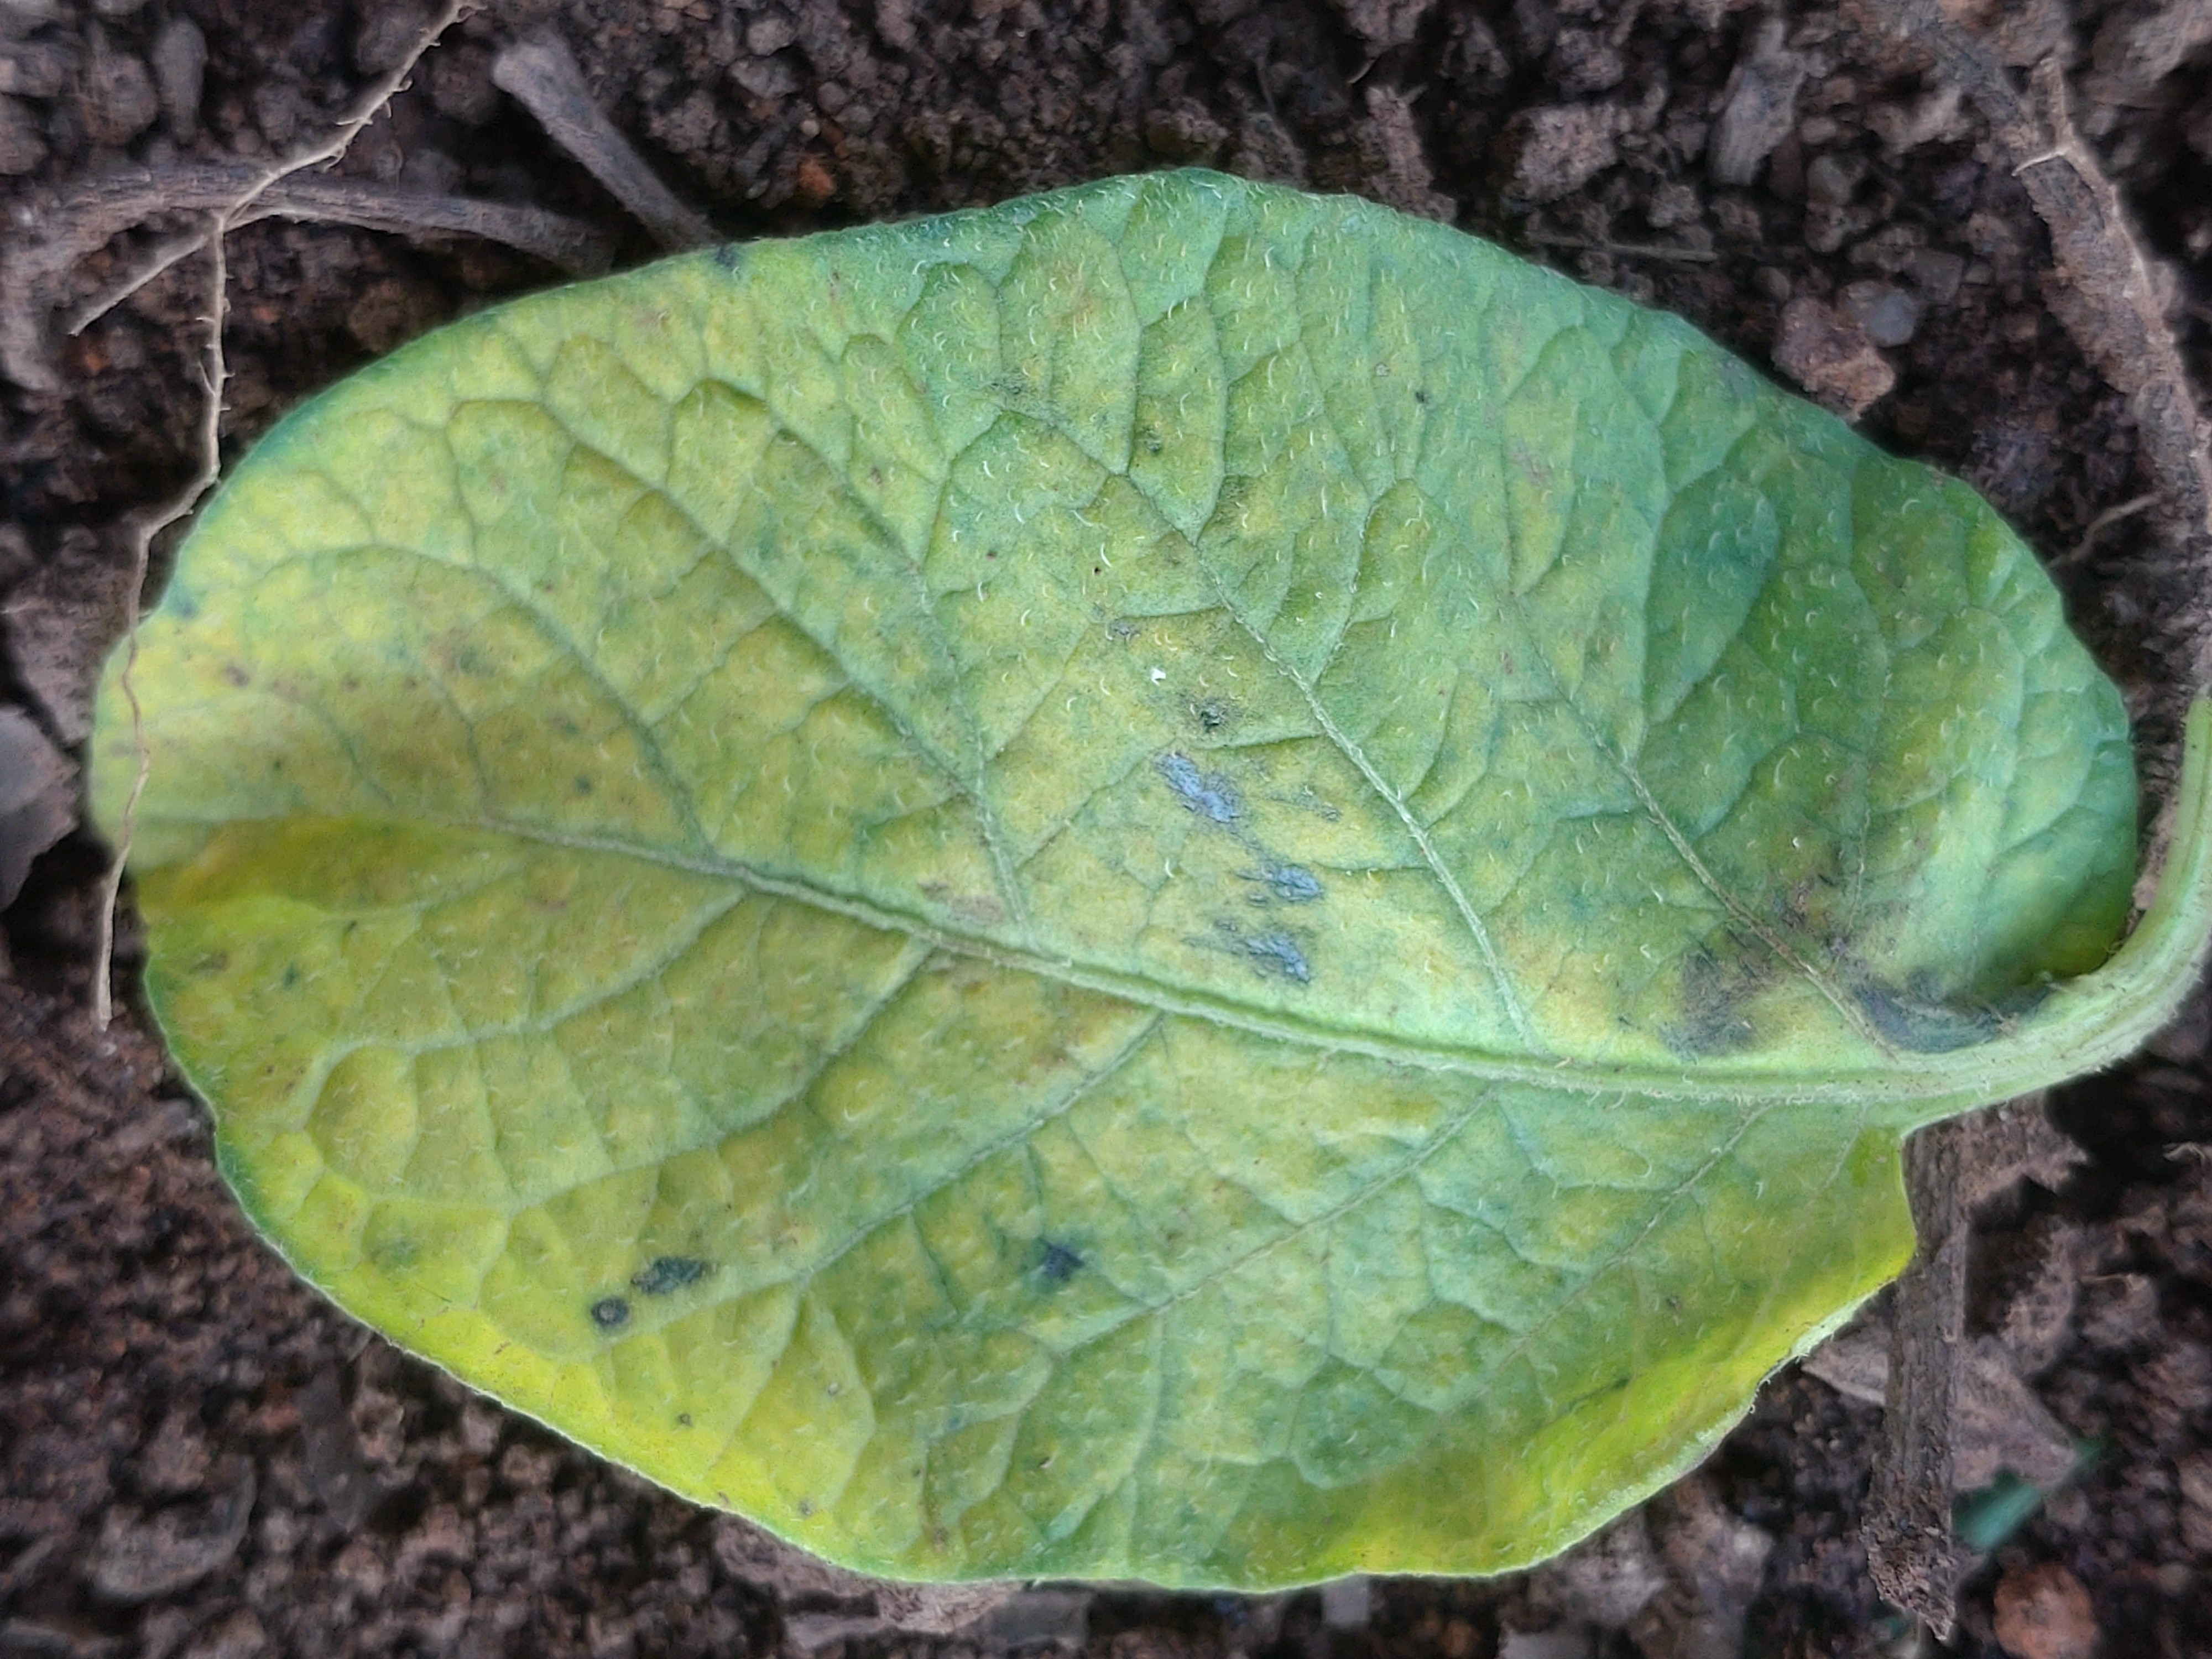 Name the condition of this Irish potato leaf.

late blight
